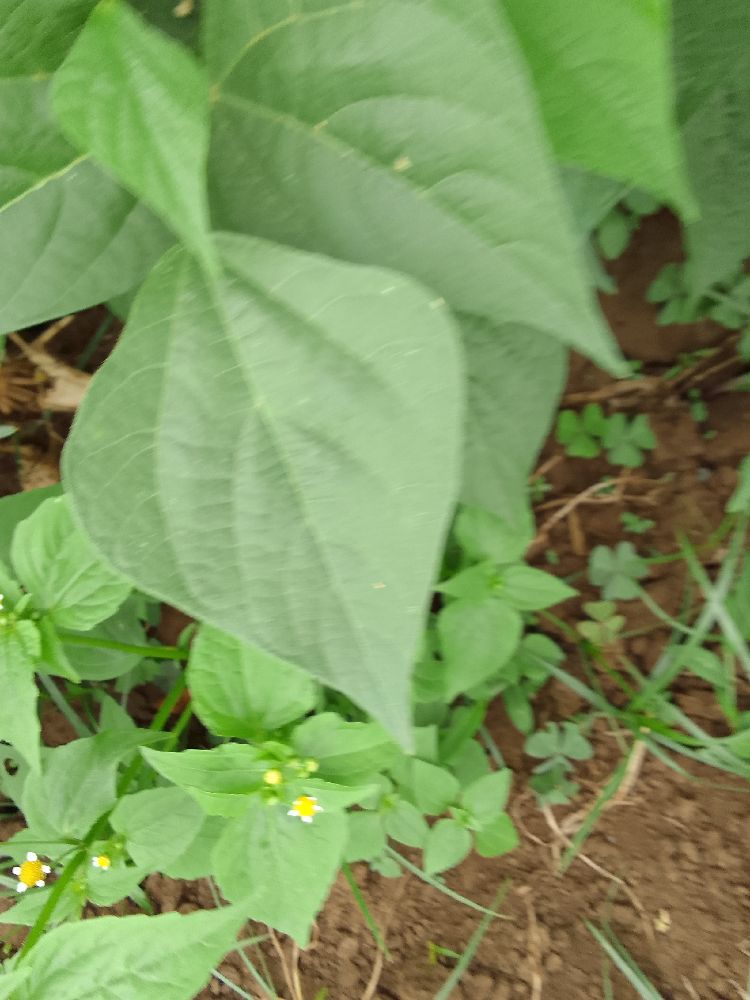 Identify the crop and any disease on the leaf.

common bean, healthy
